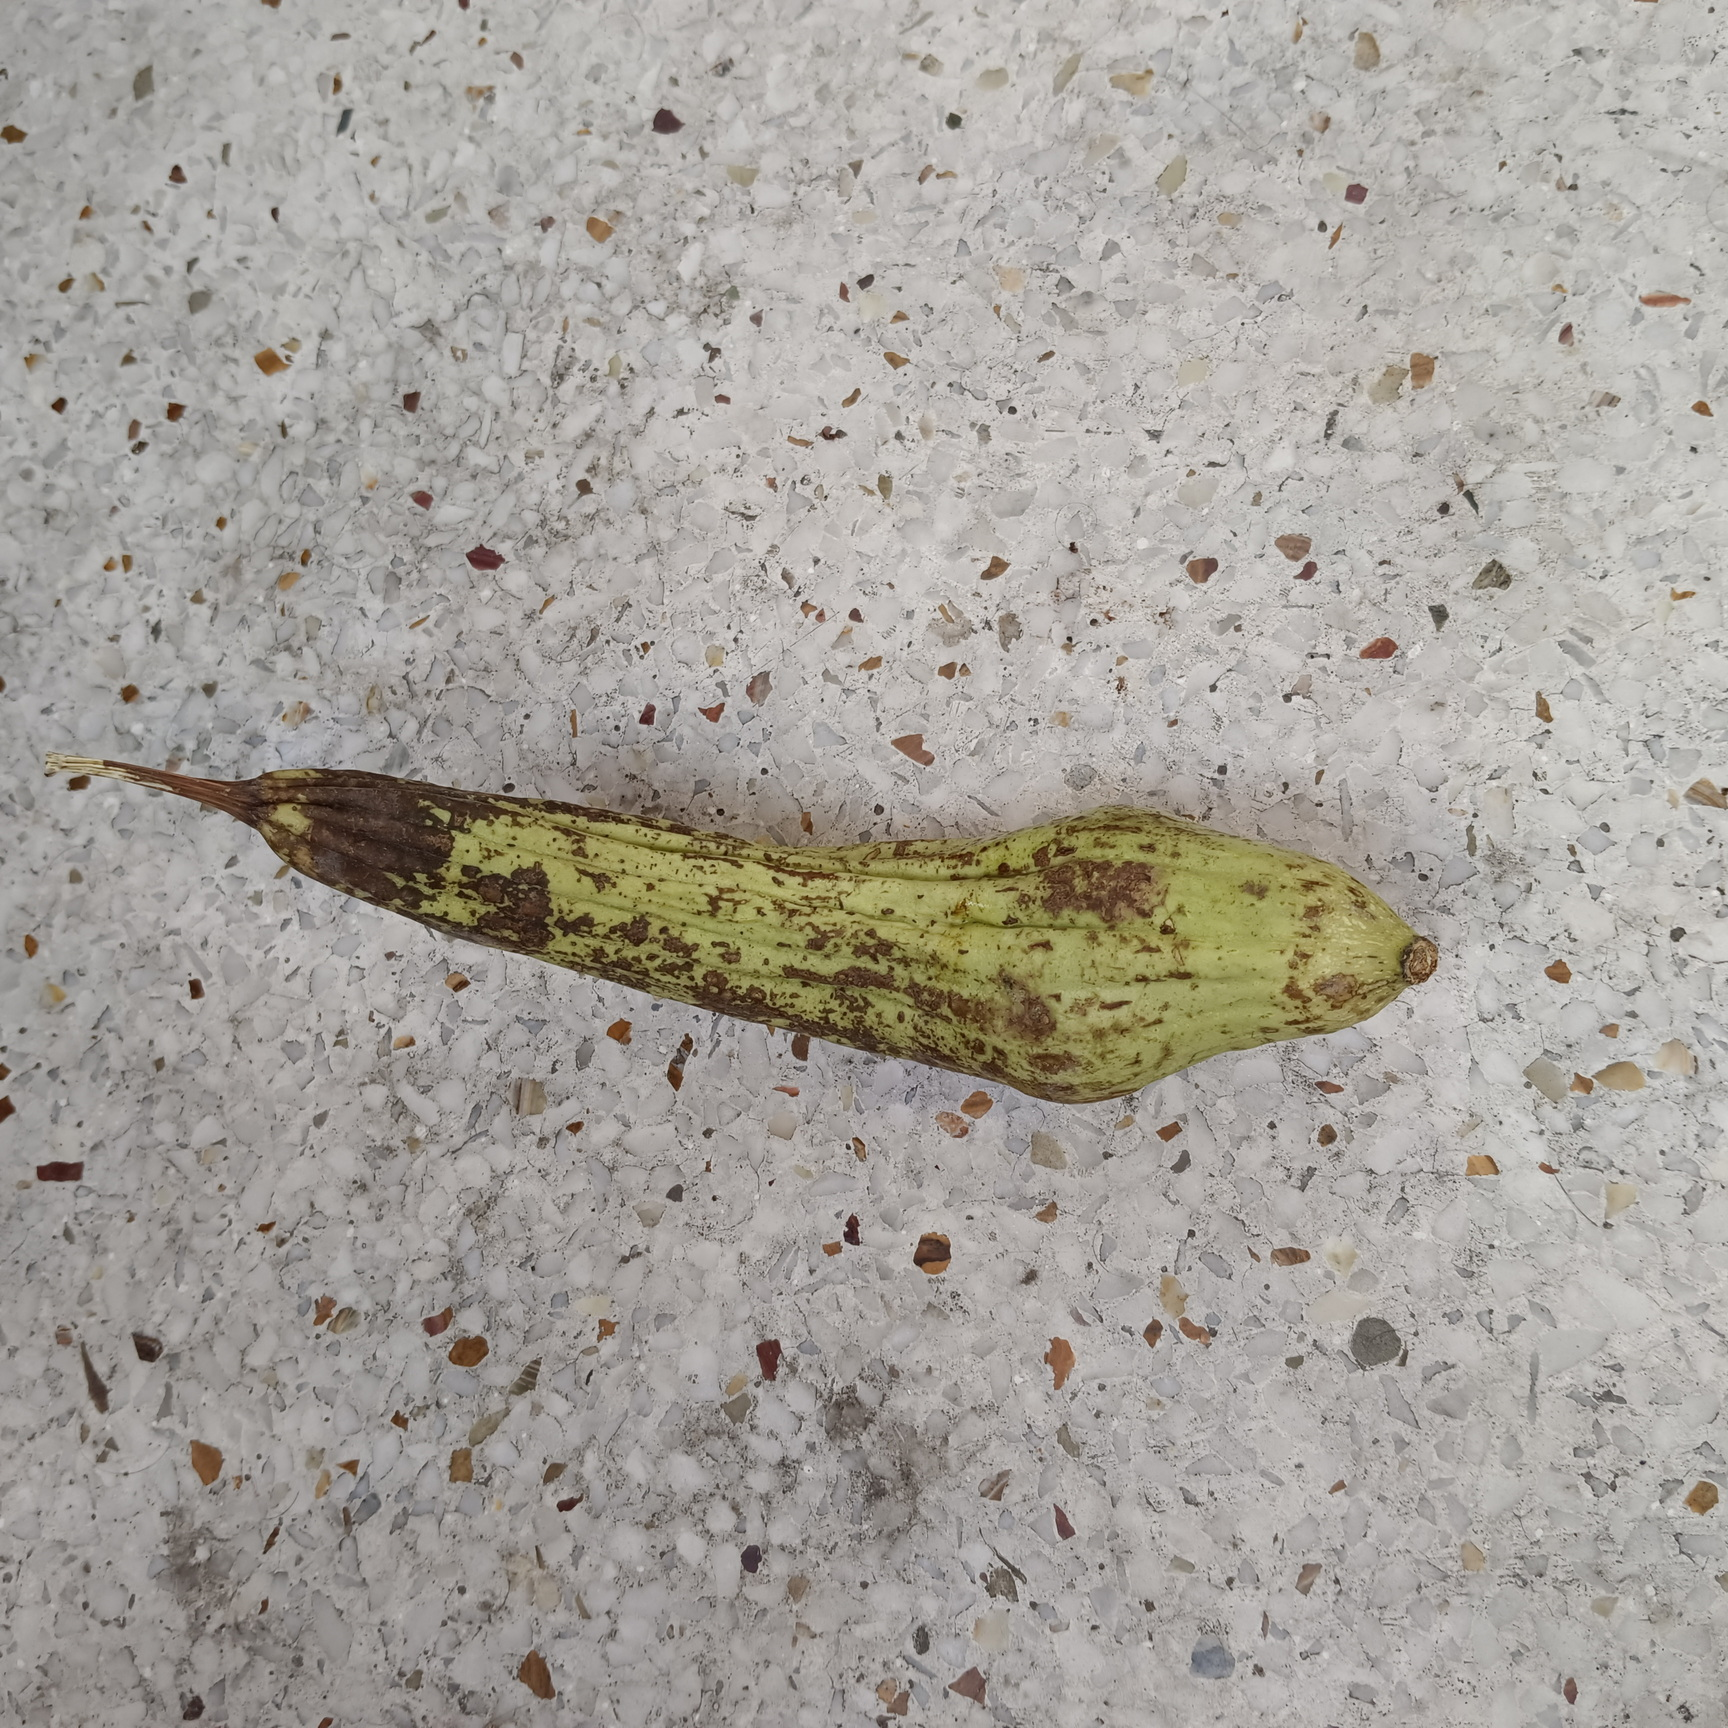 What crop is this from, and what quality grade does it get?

luffa, faulty
